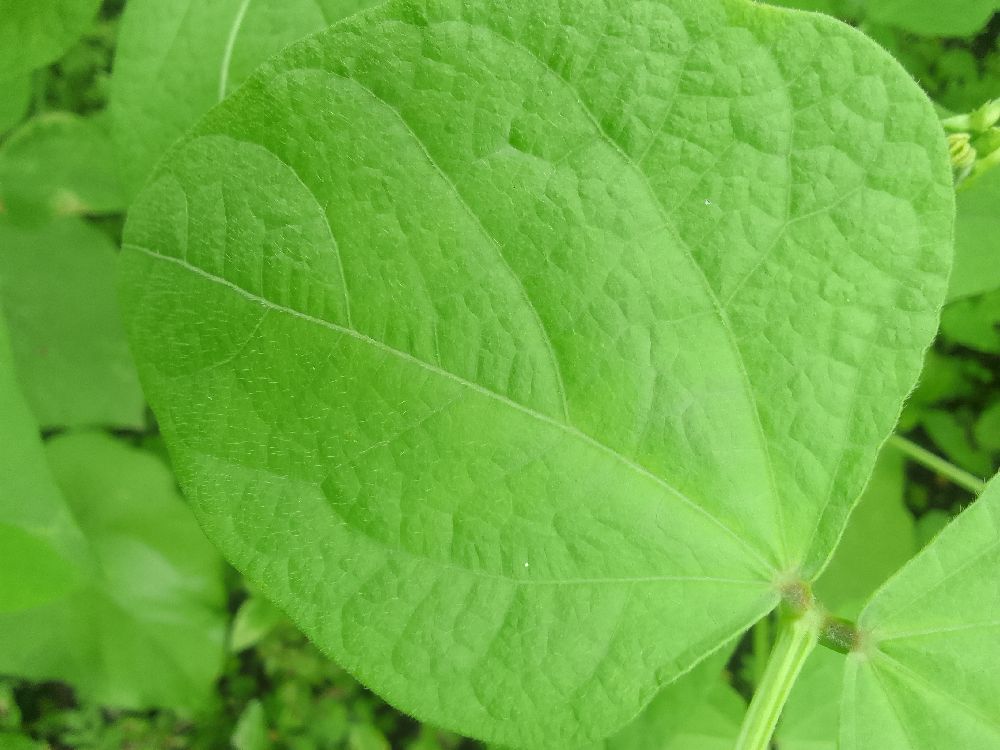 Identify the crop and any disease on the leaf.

common bean, healthy
